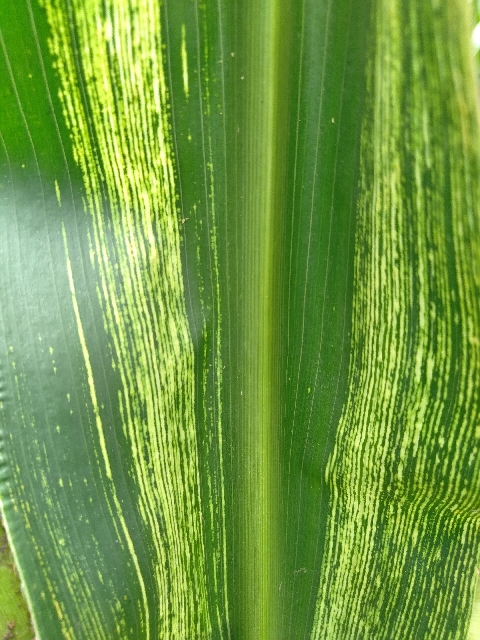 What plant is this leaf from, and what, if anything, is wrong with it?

maize, maize streak virus
